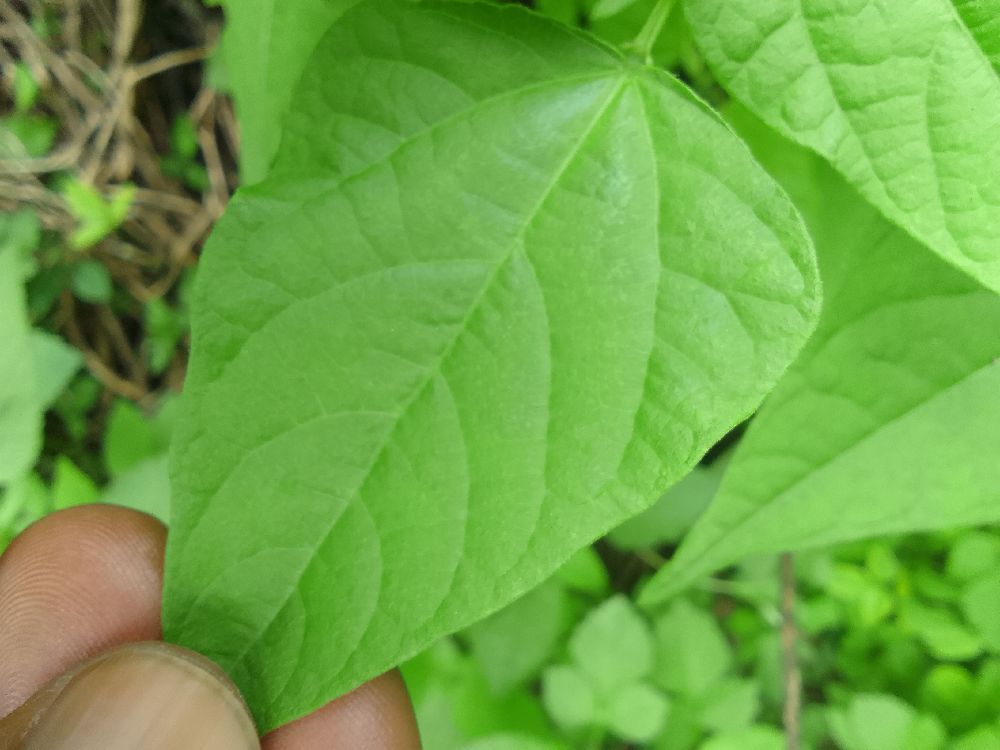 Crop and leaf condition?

common bean, healthy
